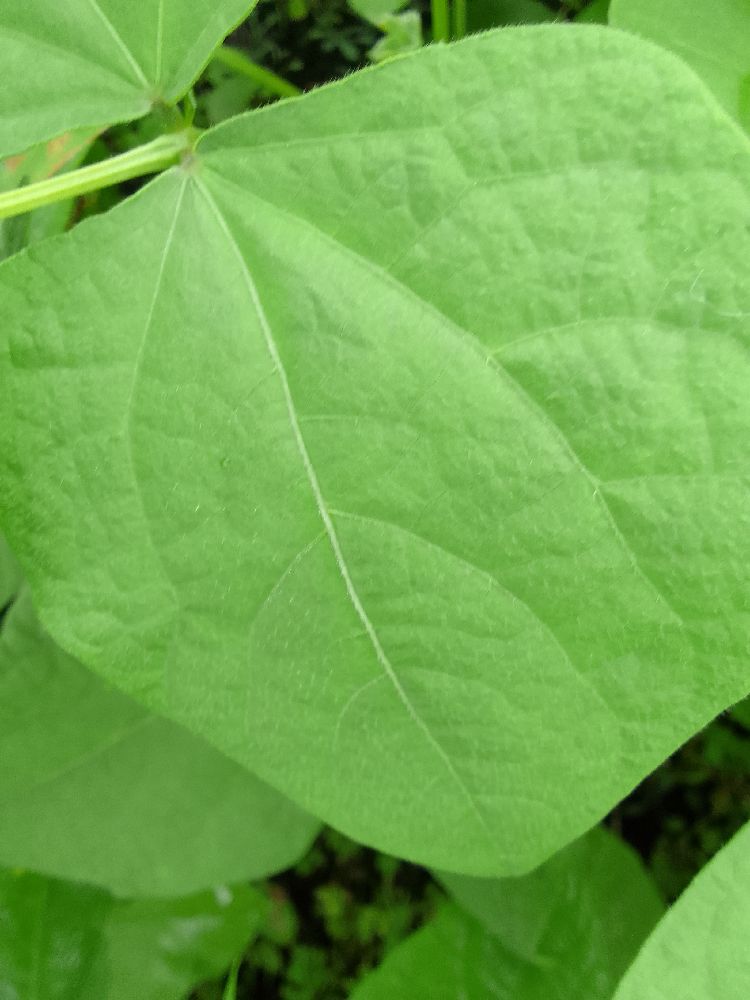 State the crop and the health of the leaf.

common bean, healthy
